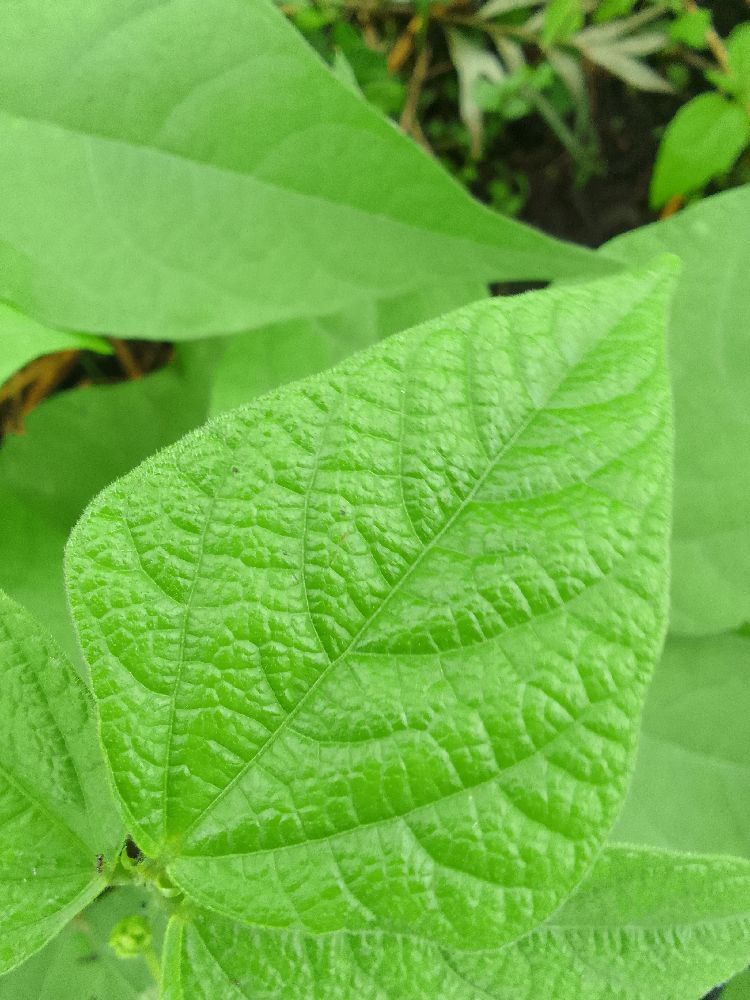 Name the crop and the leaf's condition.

common bean, healthy
